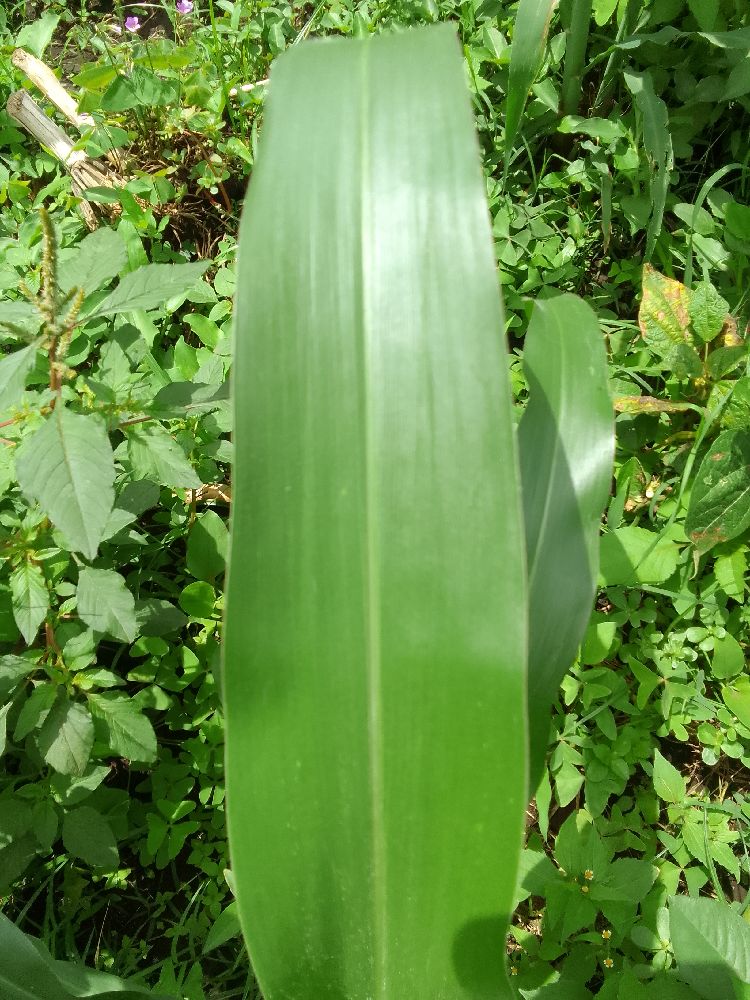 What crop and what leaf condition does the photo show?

maize, healthy
